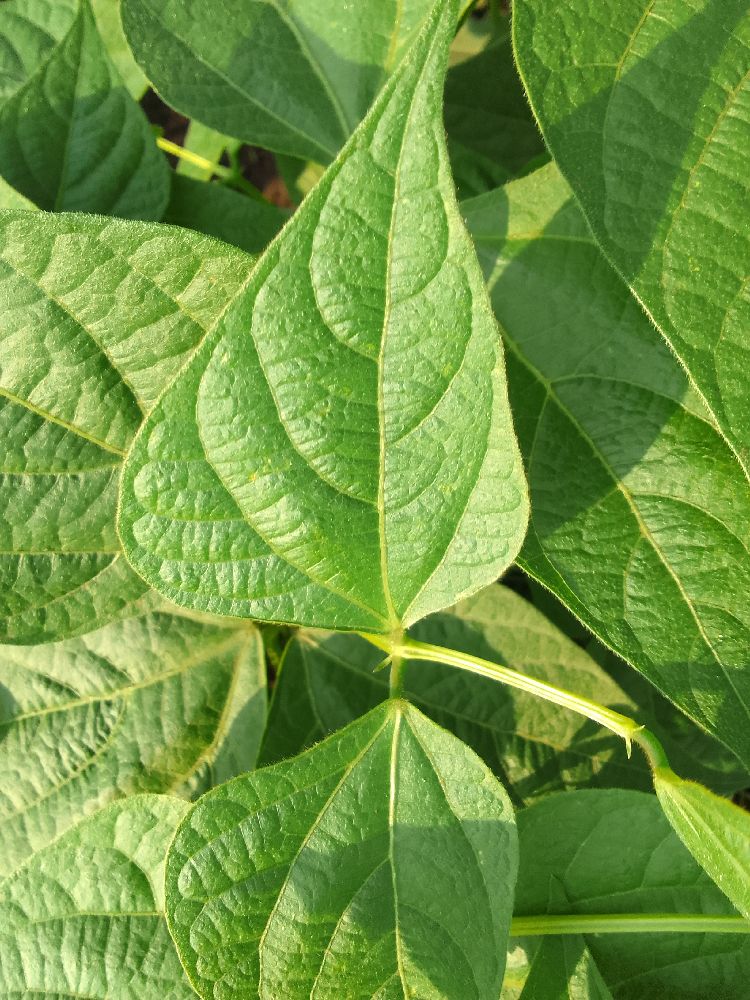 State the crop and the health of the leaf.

common bean, healthy
